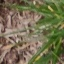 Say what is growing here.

grass
